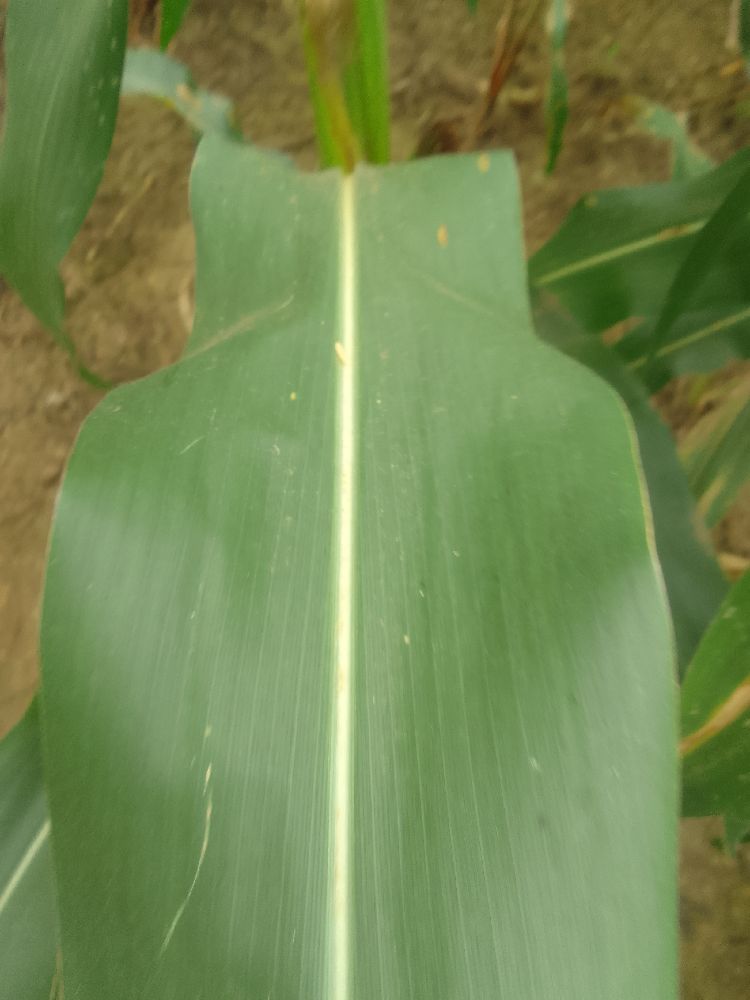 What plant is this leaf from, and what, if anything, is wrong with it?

maize, healthy
